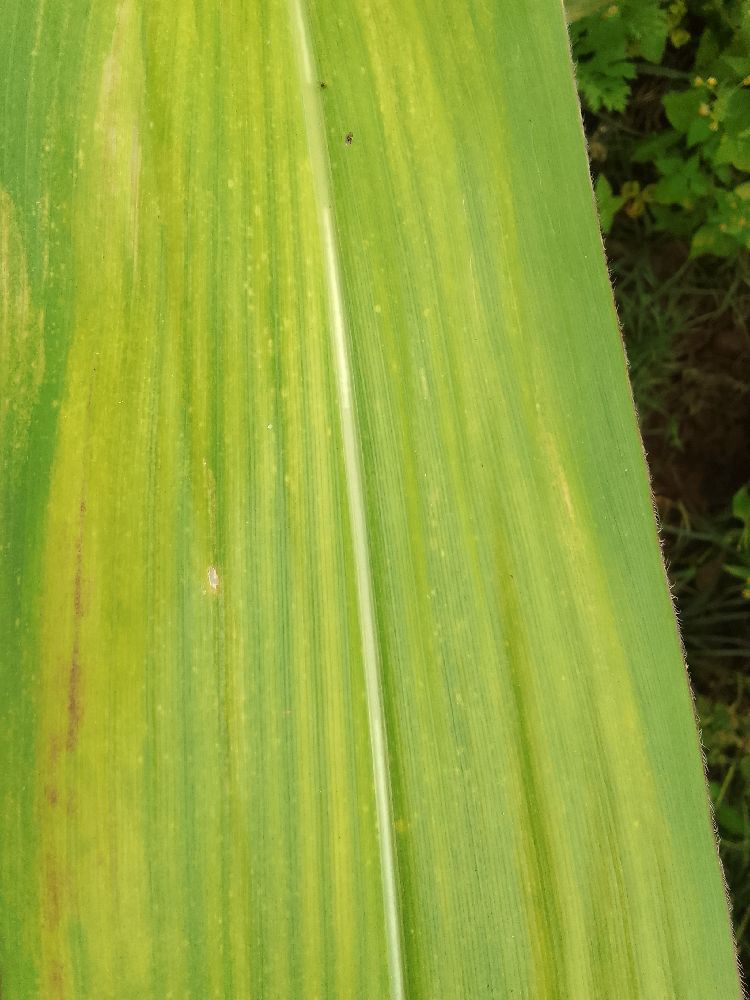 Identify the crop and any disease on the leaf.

maize, maize lethal necrosis
